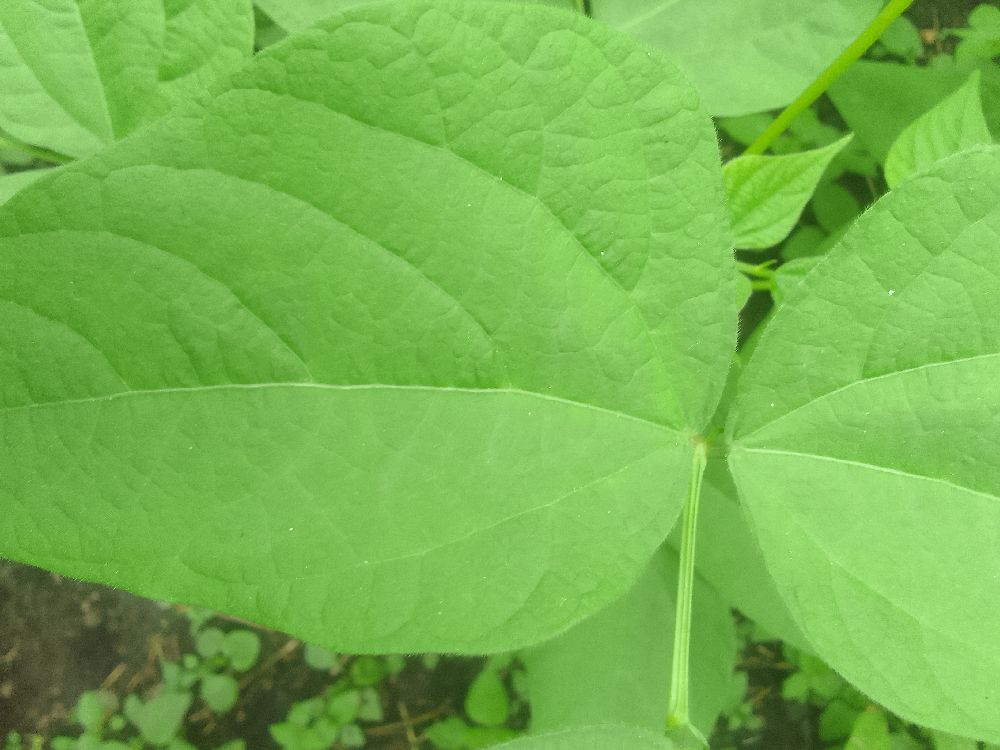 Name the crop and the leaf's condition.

common bean, healthy
